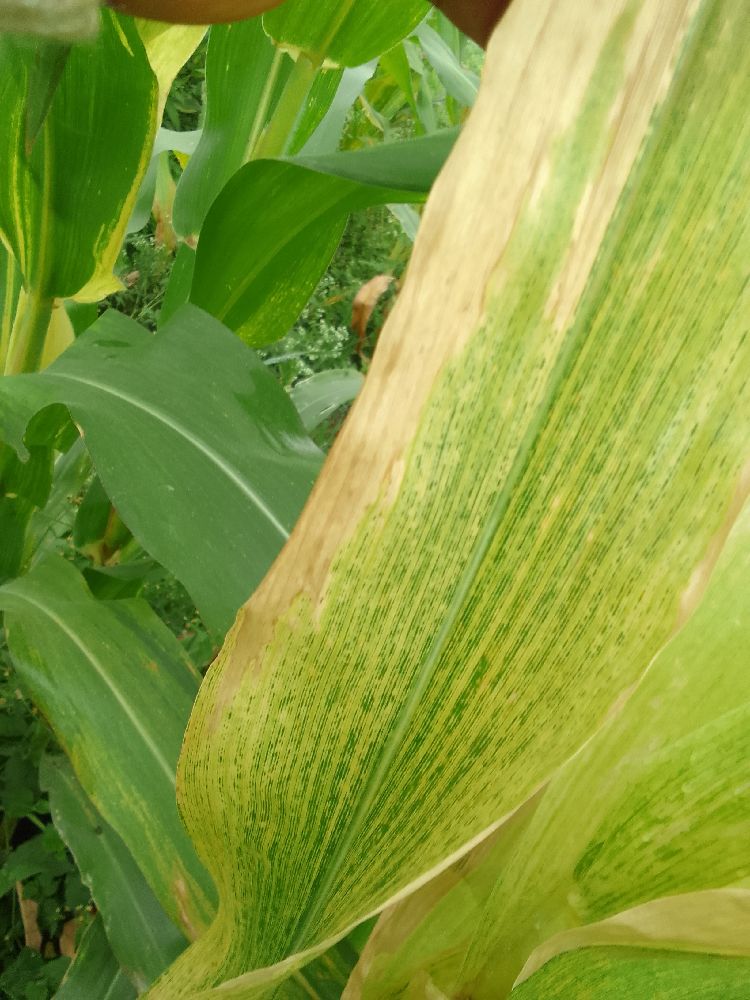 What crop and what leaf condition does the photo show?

maize, maize lethal necrosis
